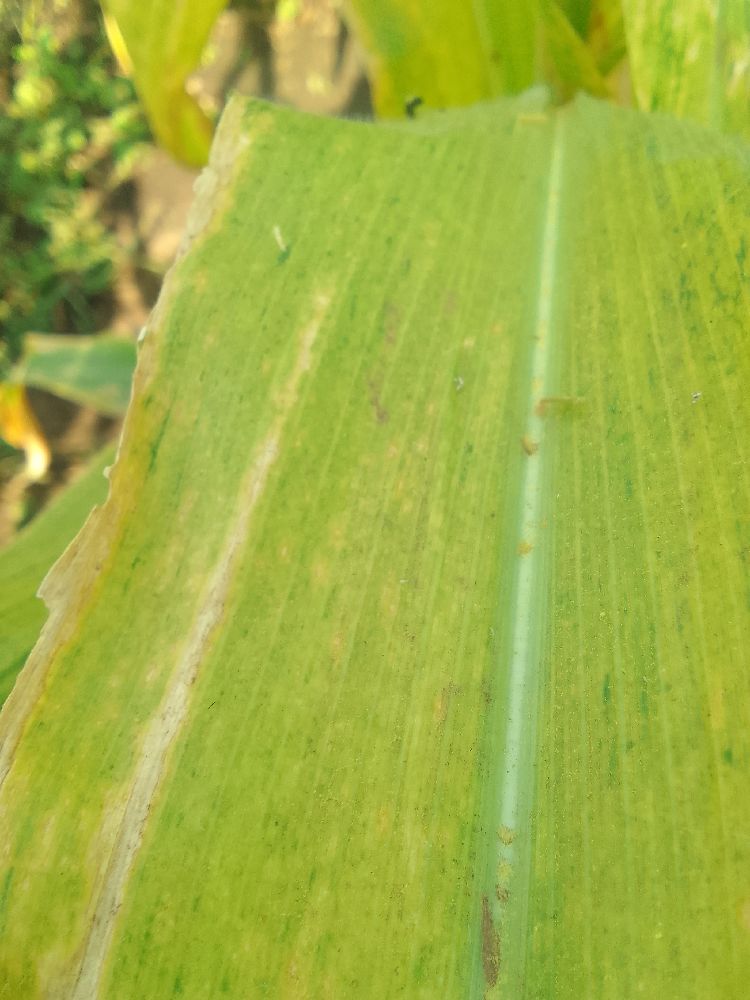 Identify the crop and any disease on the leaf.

maize, maize lethal necrosis
